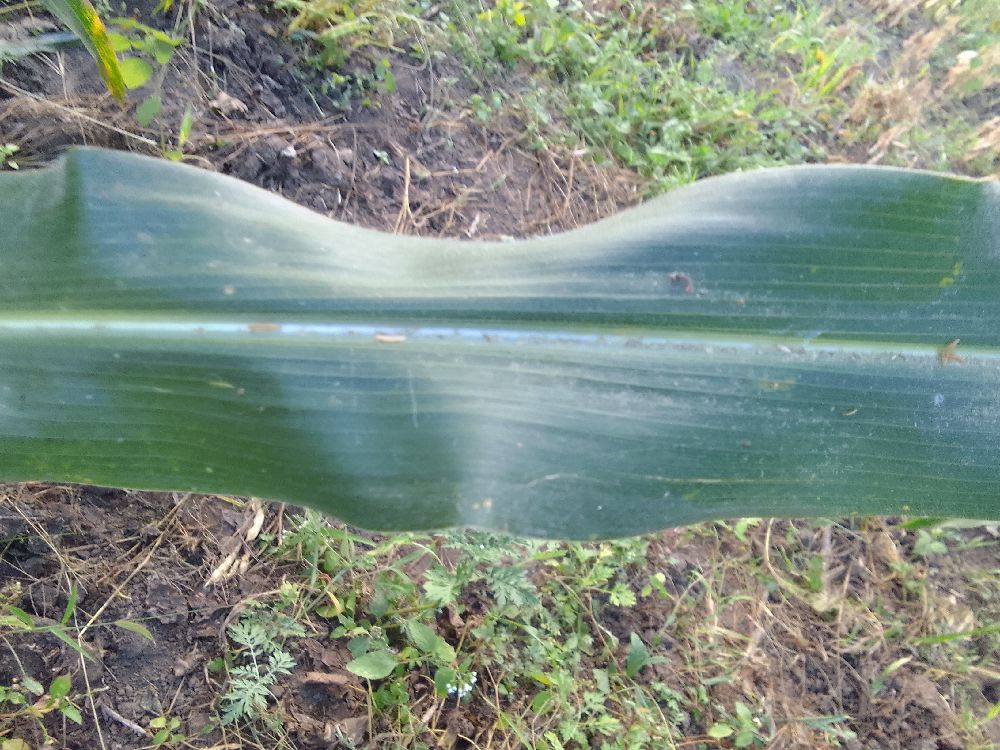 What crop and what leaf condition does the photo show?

maize, healthy
